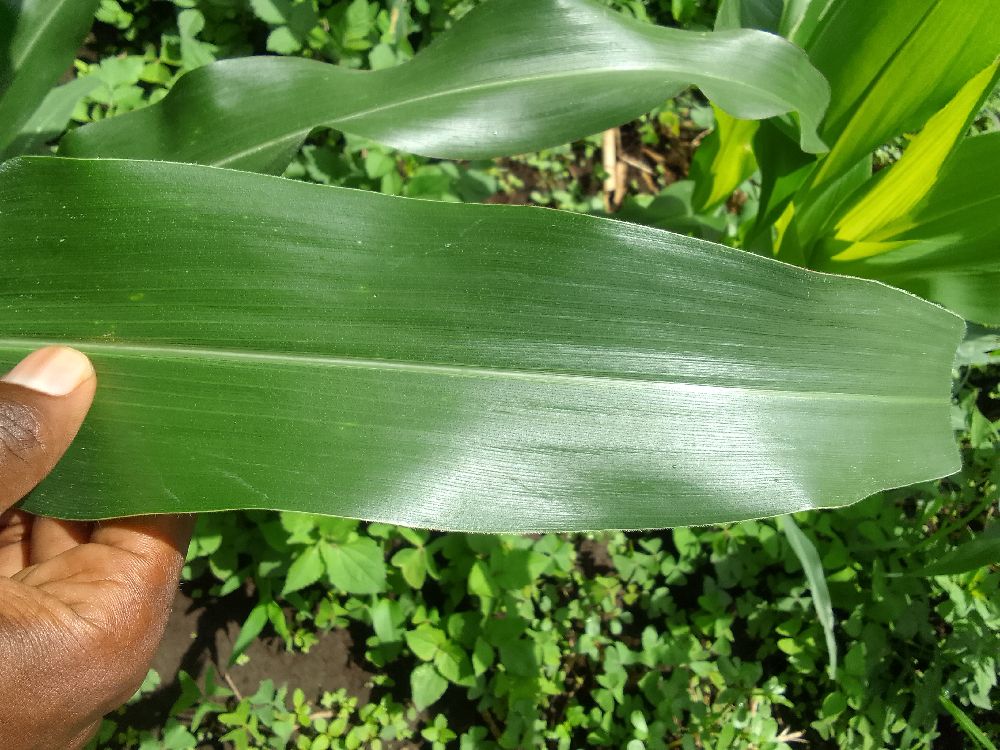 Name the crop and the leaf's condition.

maize, healthy
